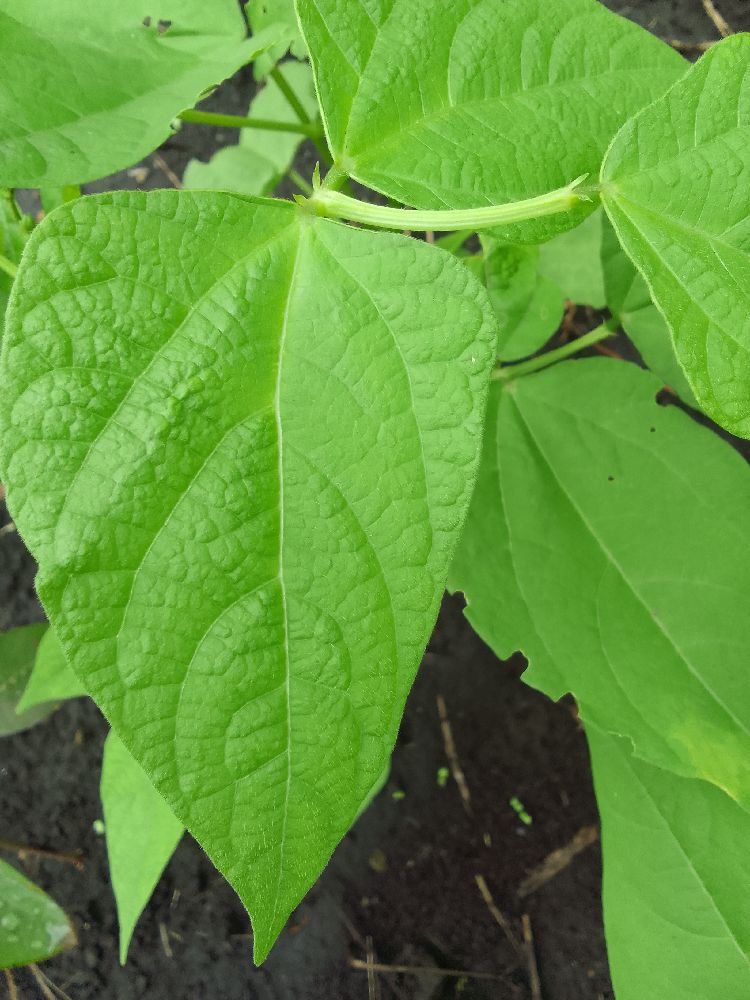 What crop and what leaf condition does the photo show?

common bean, healthy
